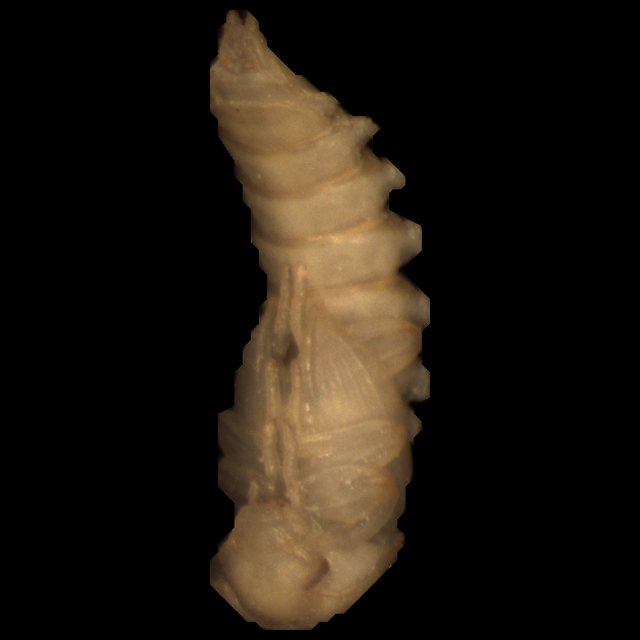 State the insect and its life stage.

mealworm pupa
